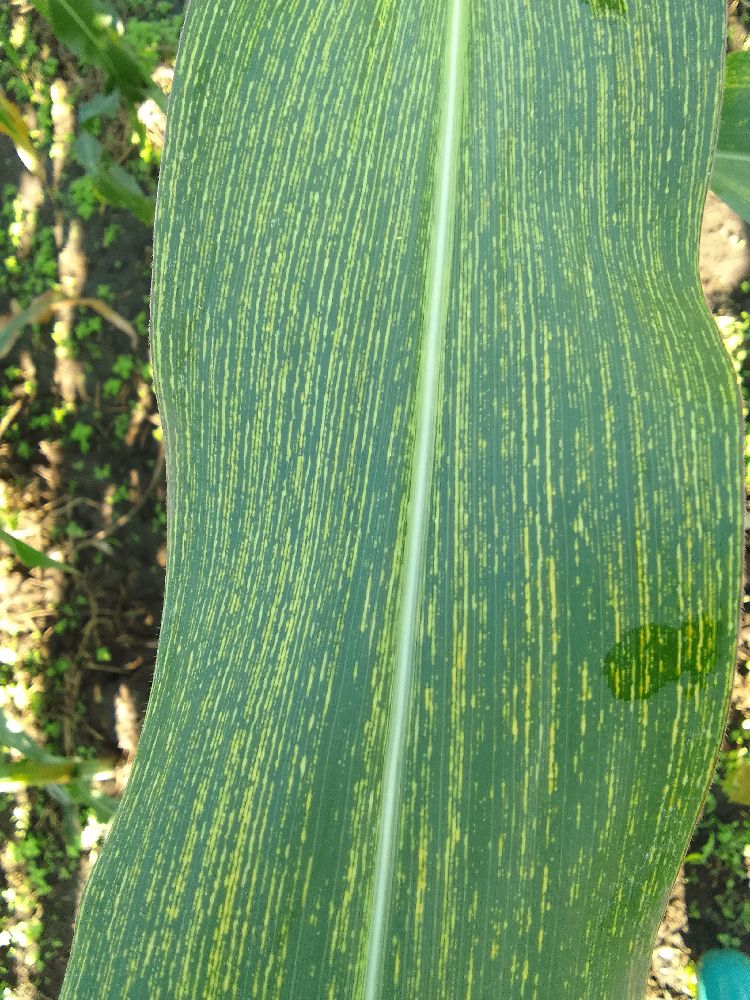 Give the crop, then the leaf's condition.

maize, maize streak virus
